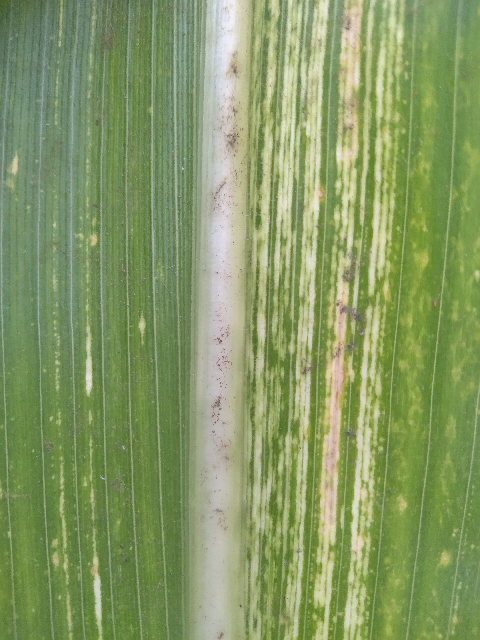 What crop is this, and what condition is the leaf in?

maize, maize streak virus
